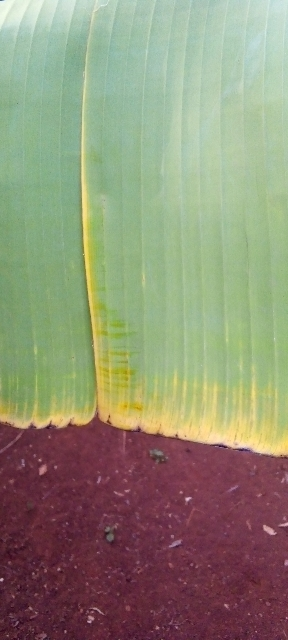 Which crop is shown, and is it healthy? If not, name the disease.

banana, fusarium wilt race 1
